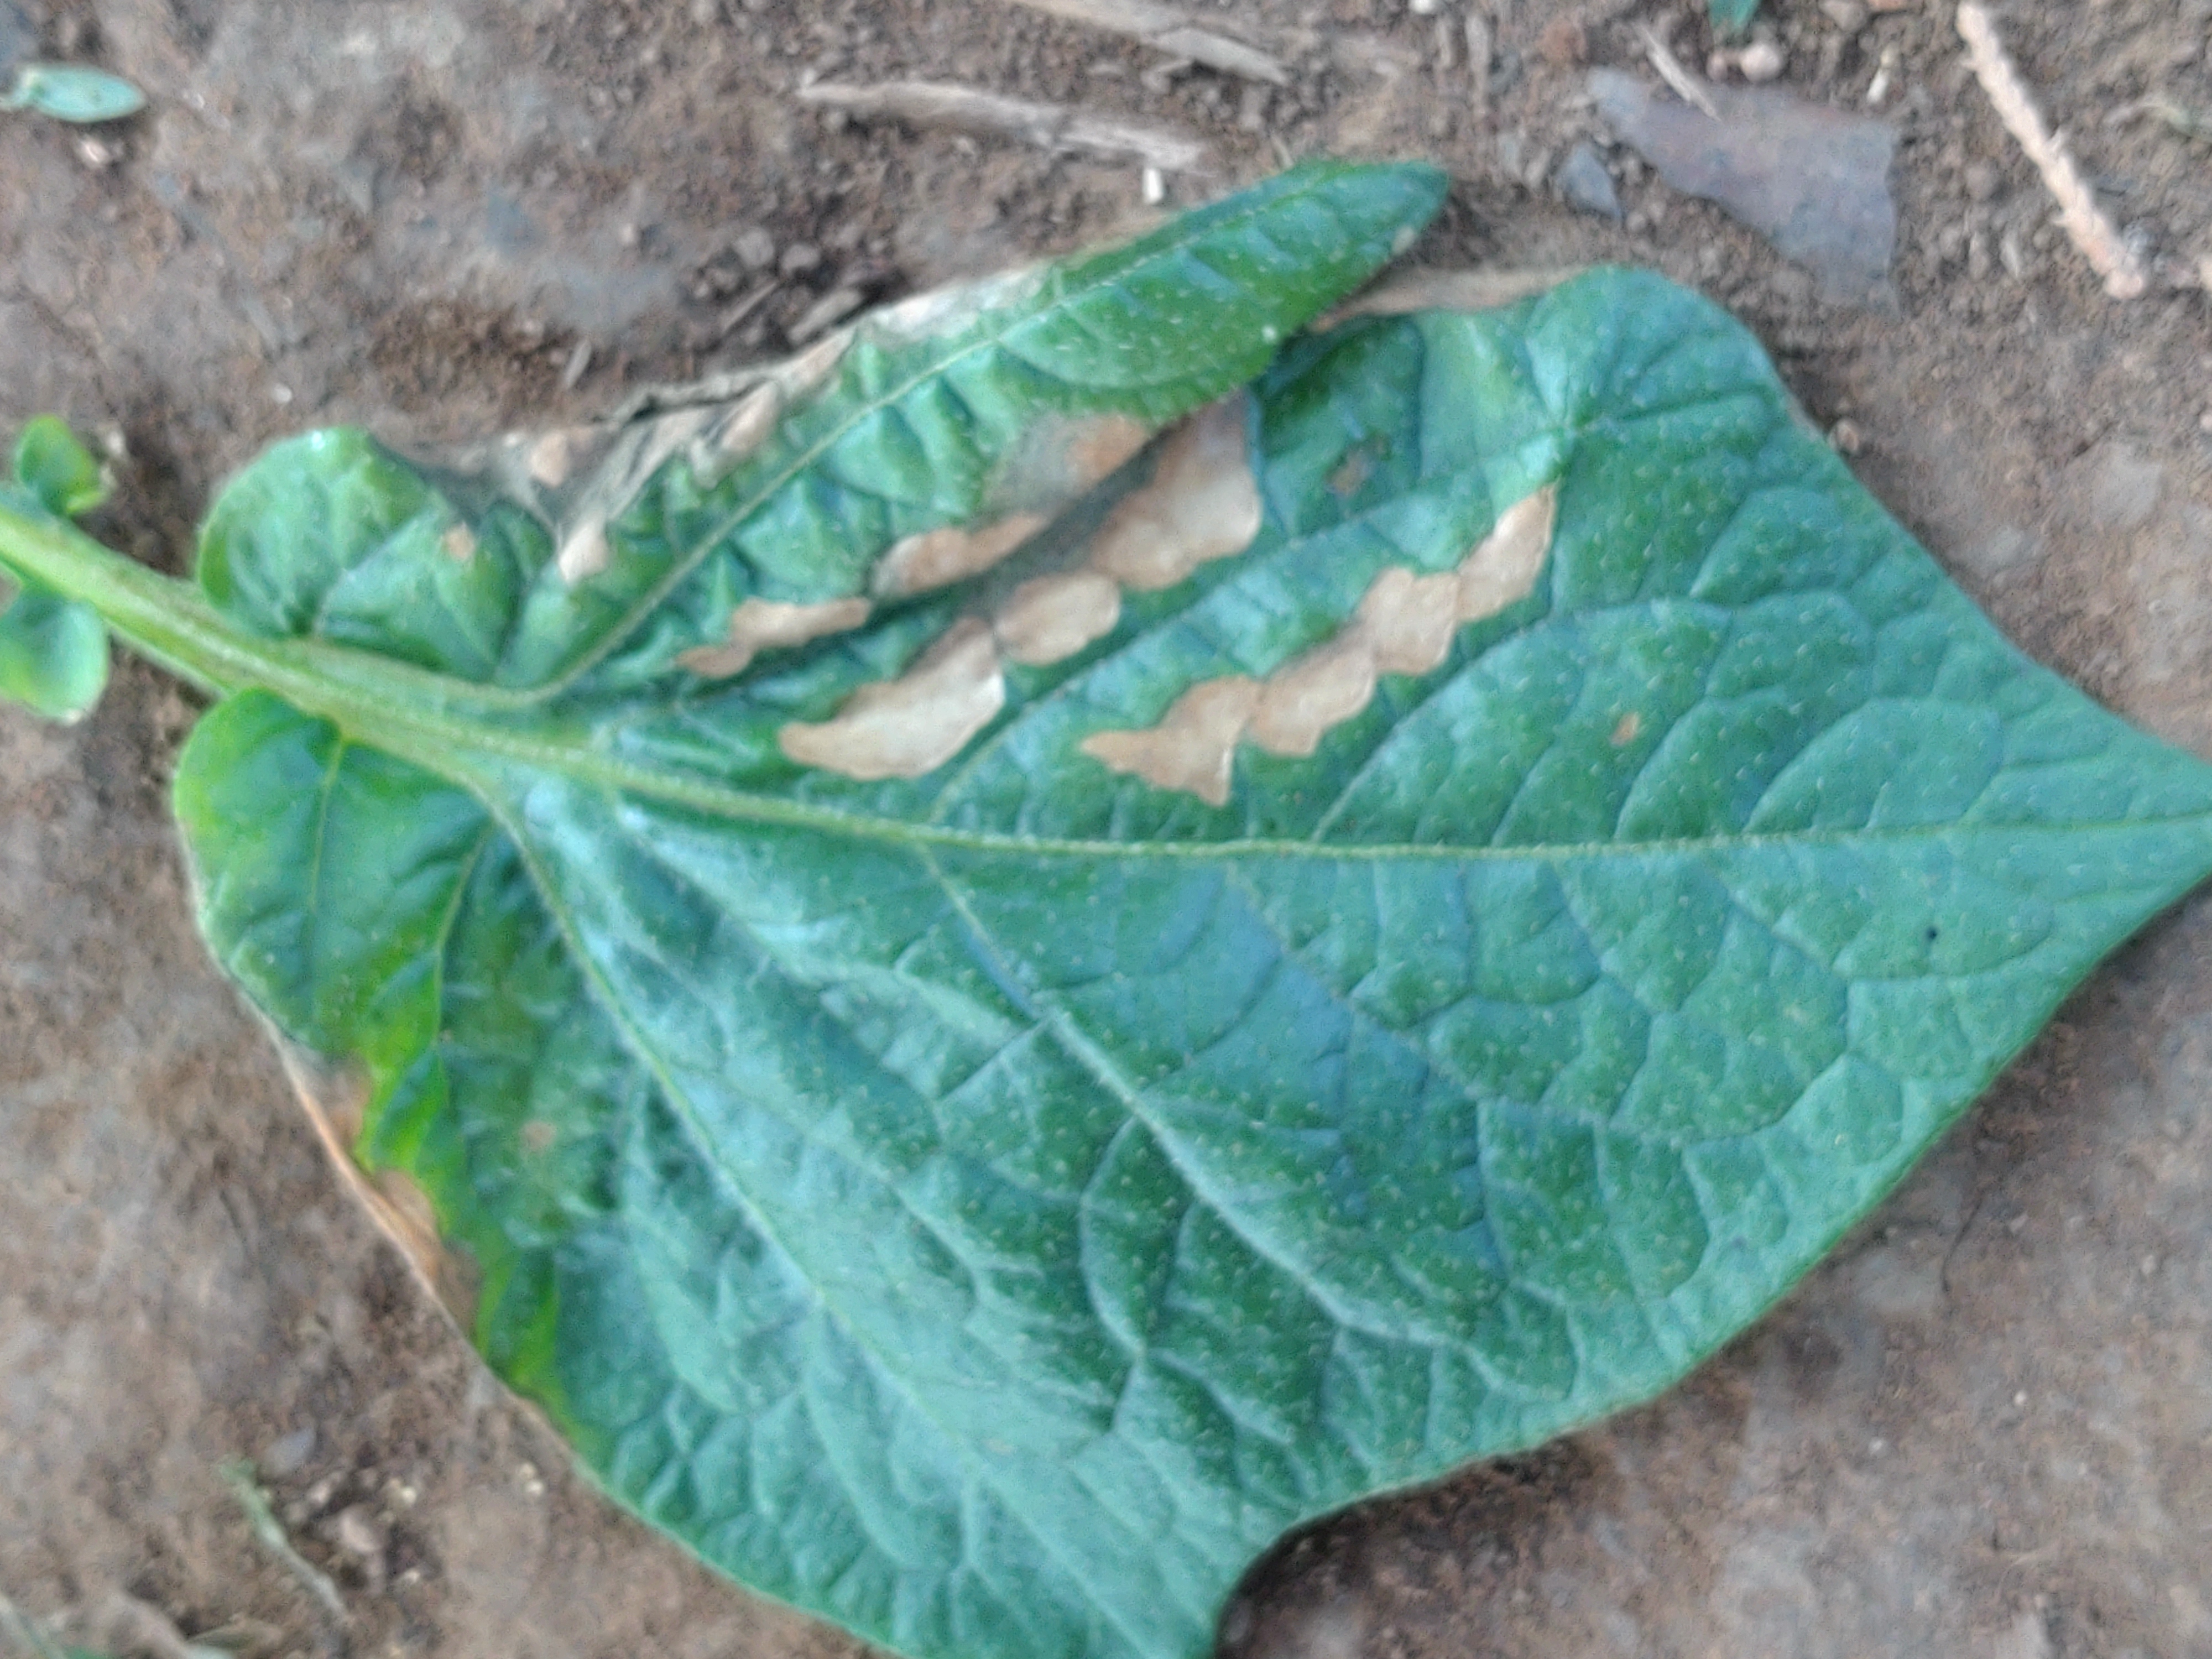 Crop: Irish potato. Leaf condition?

early blight
